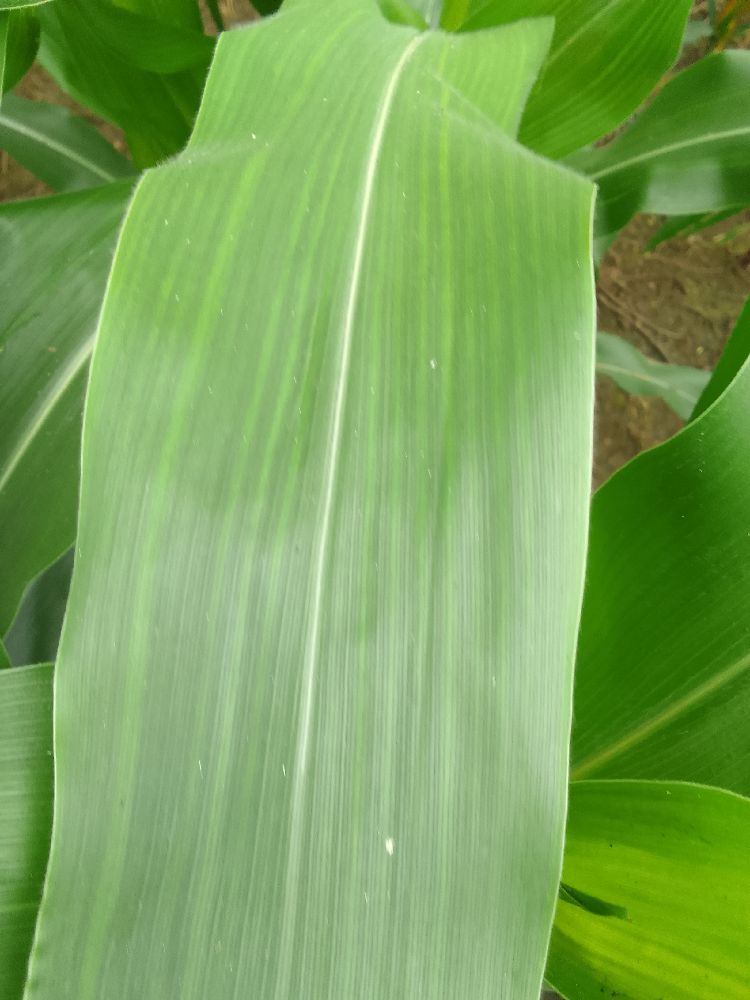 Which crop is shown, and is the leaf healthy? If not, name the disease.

maize, healthy
